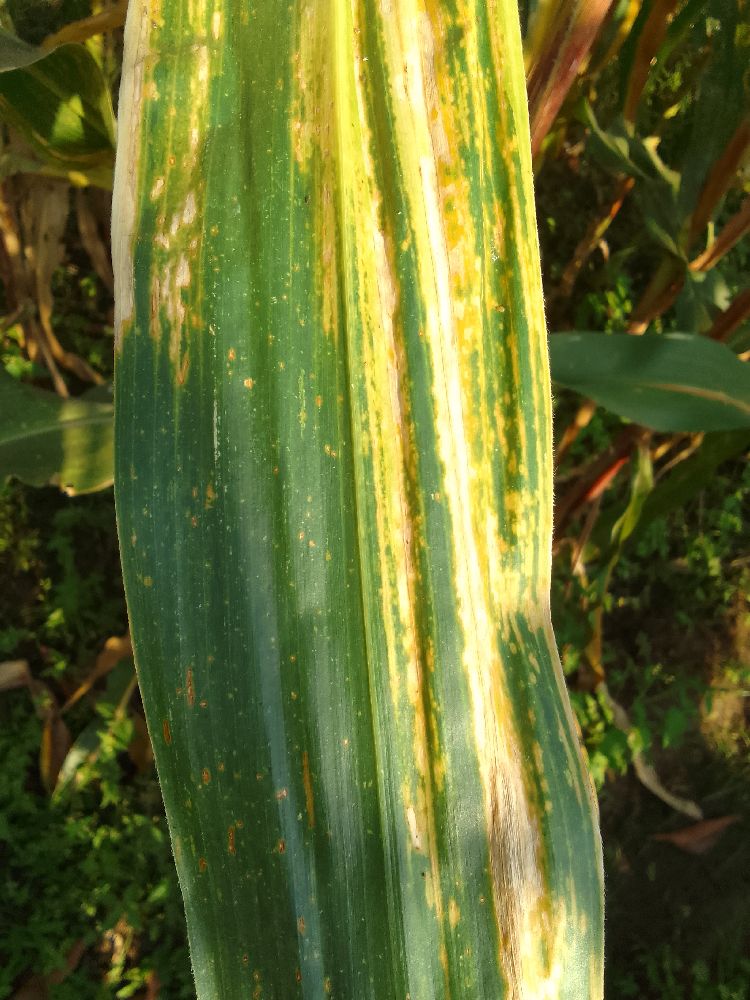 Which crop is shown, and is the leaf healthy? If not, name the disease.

maize, maize lethal necrosis
